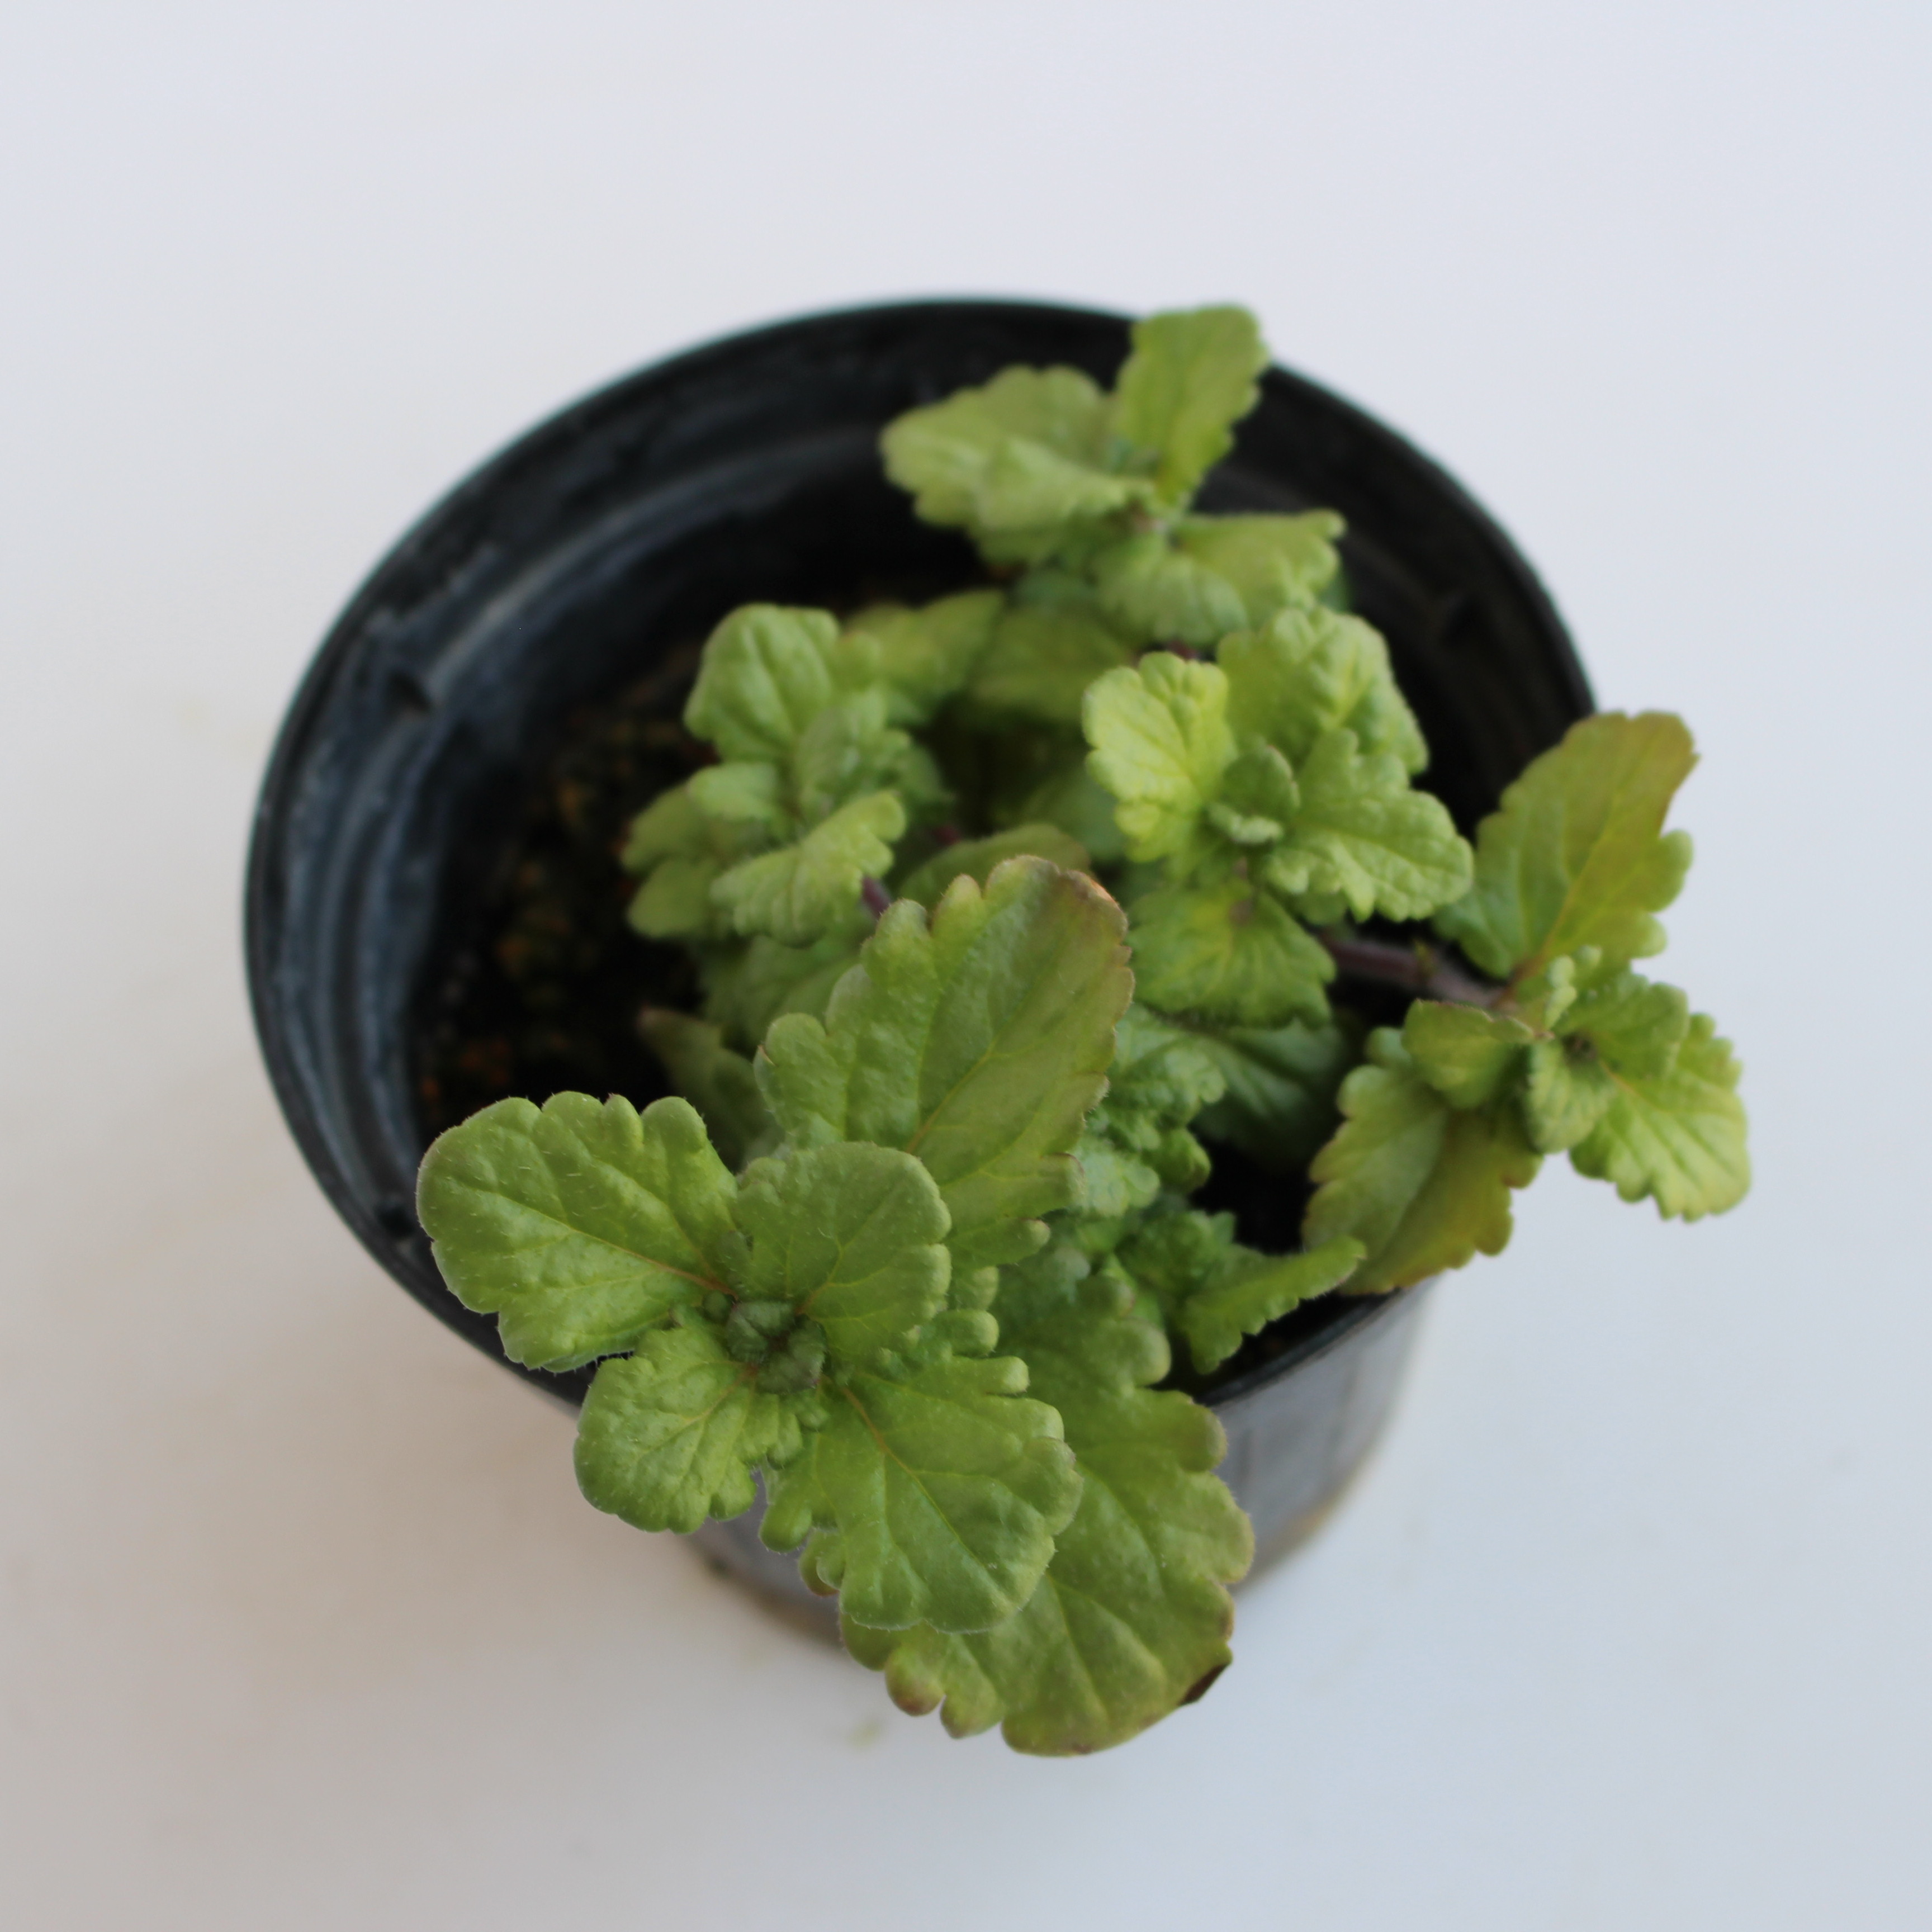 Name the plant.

Veronica persica
